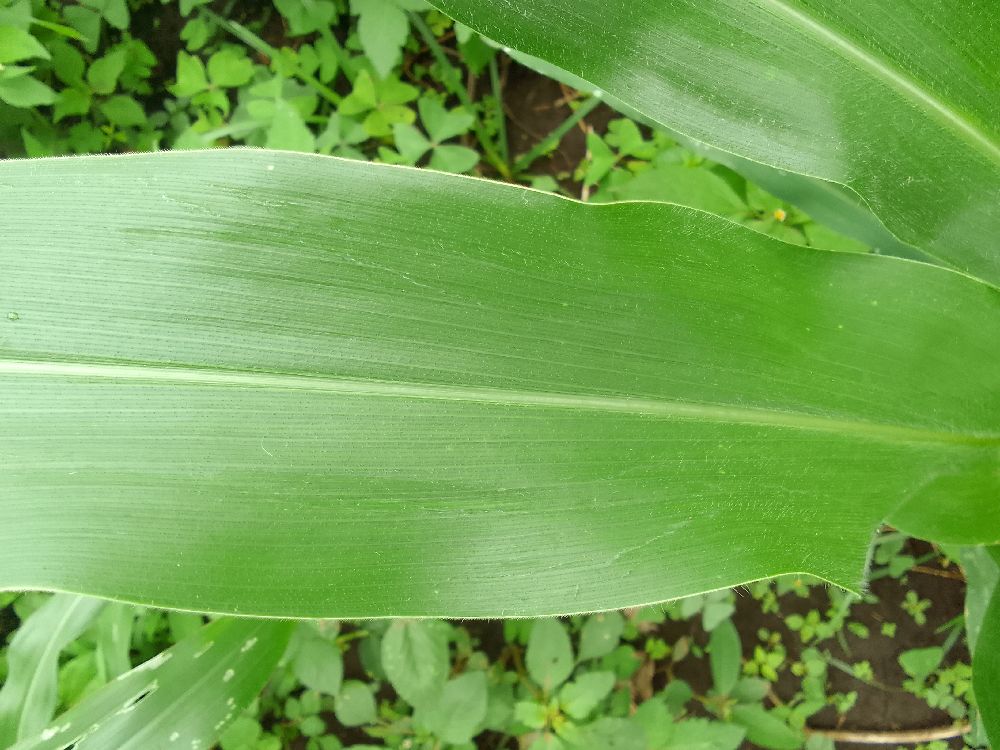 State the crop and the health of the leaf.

maize, healthy
